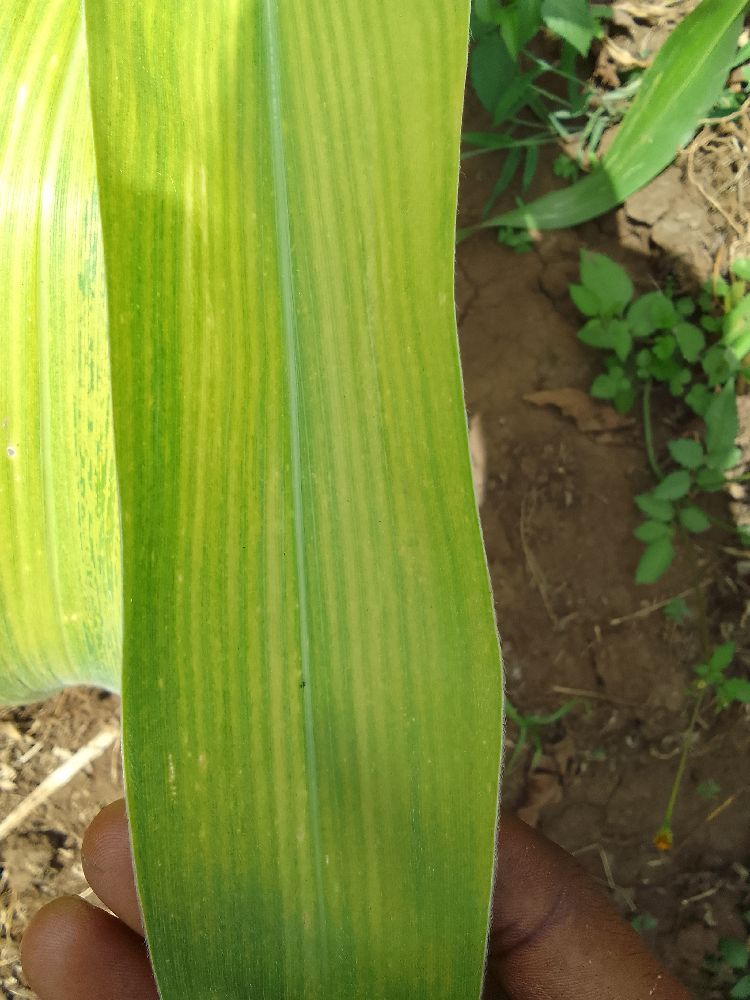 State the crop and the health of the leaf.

maize, maize lethal necrosis
